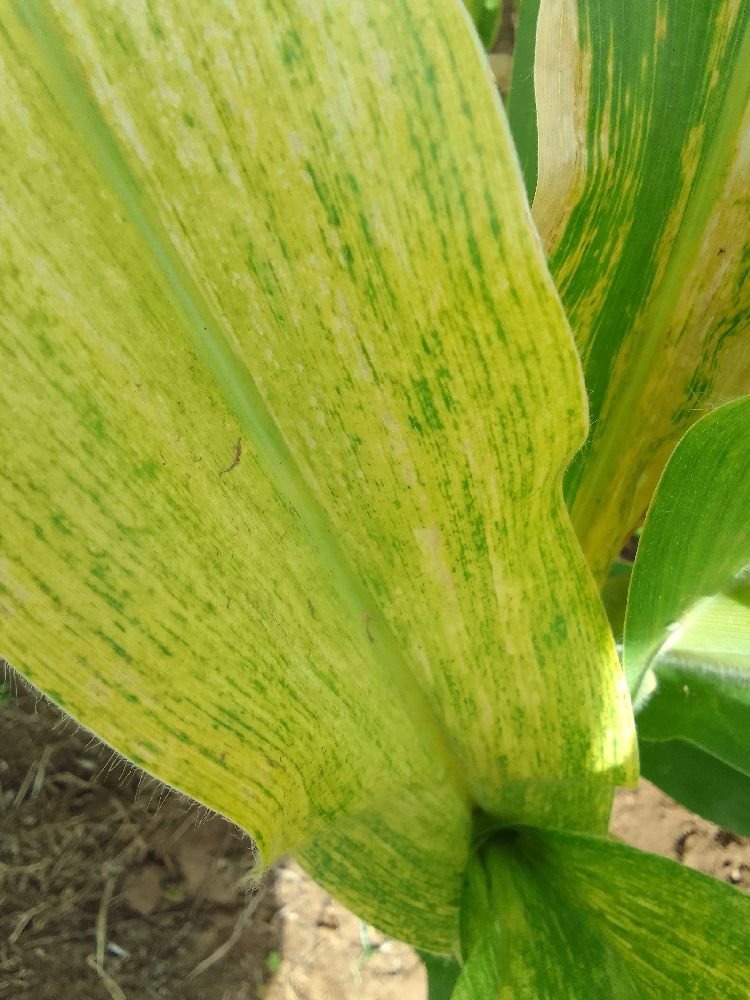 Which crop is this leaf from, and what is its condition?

maize, maize lethal necrosis
